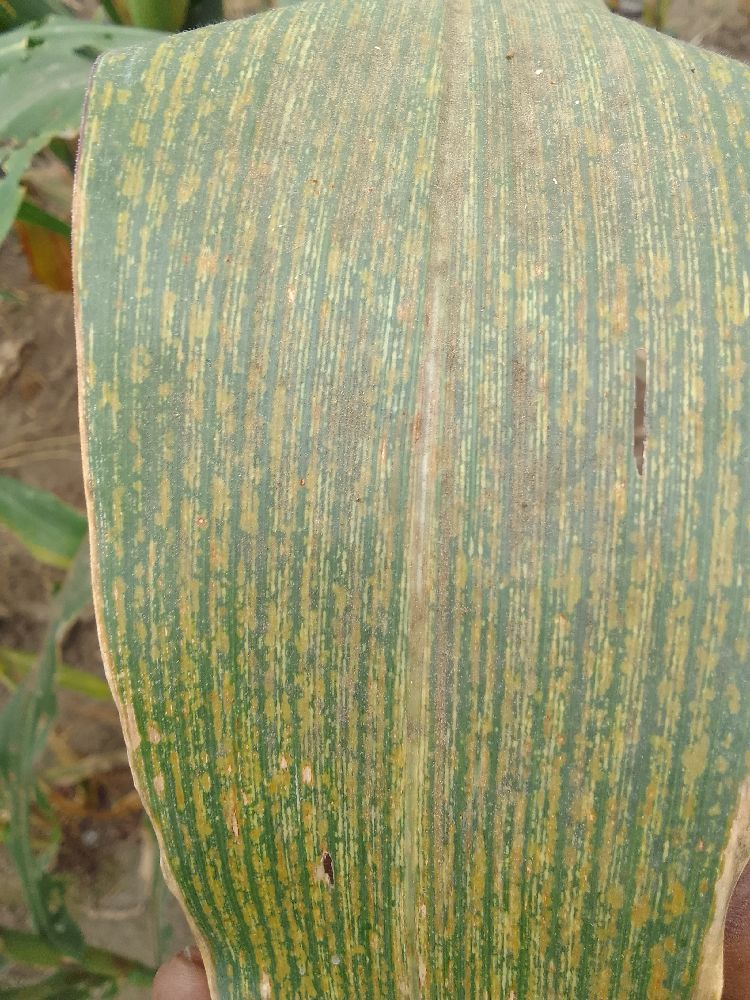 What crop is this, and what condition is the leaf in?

maize, maize streak virus
